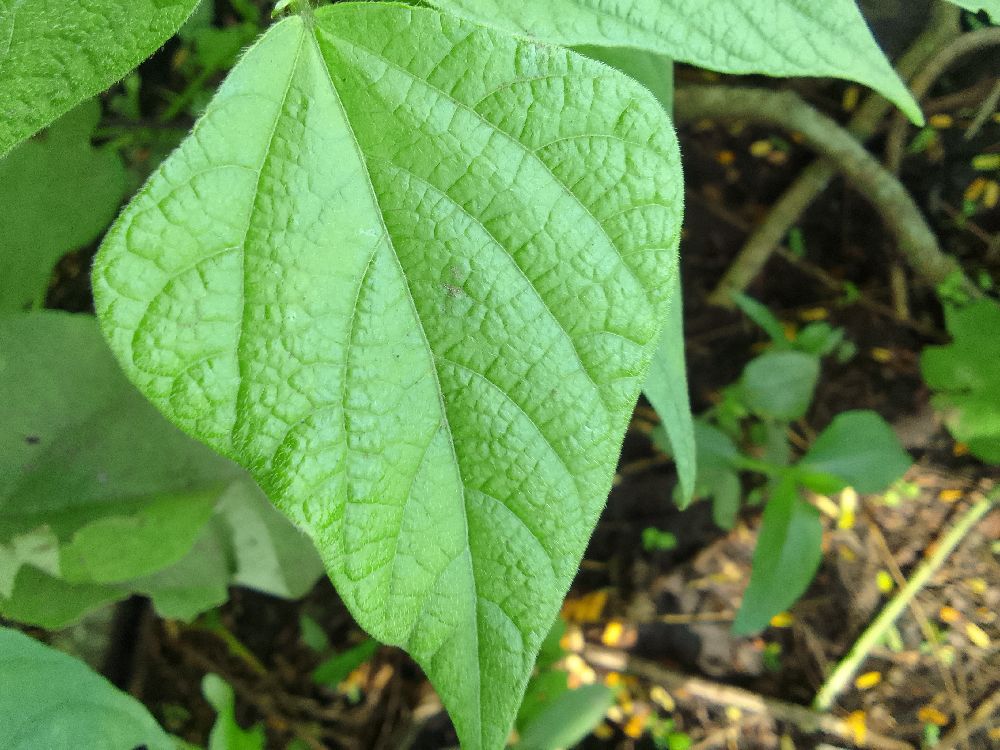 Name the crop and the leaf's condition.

common bean, healthy
